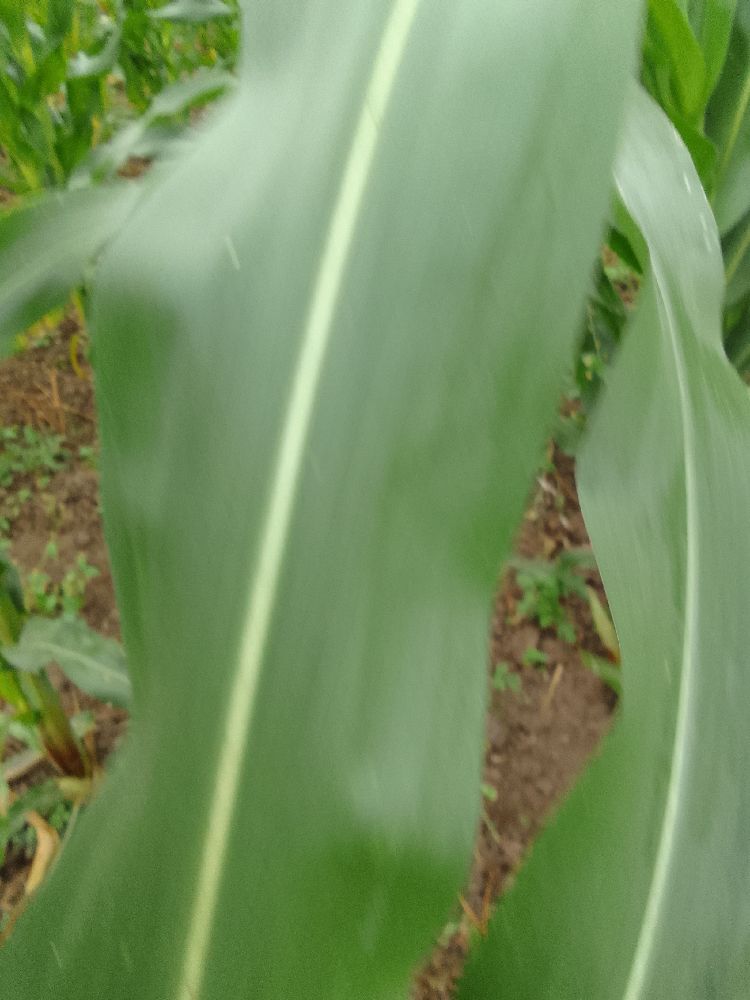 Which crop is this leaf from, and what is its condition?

maize, healthy
